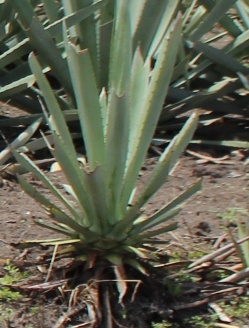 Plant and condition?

agave, small
